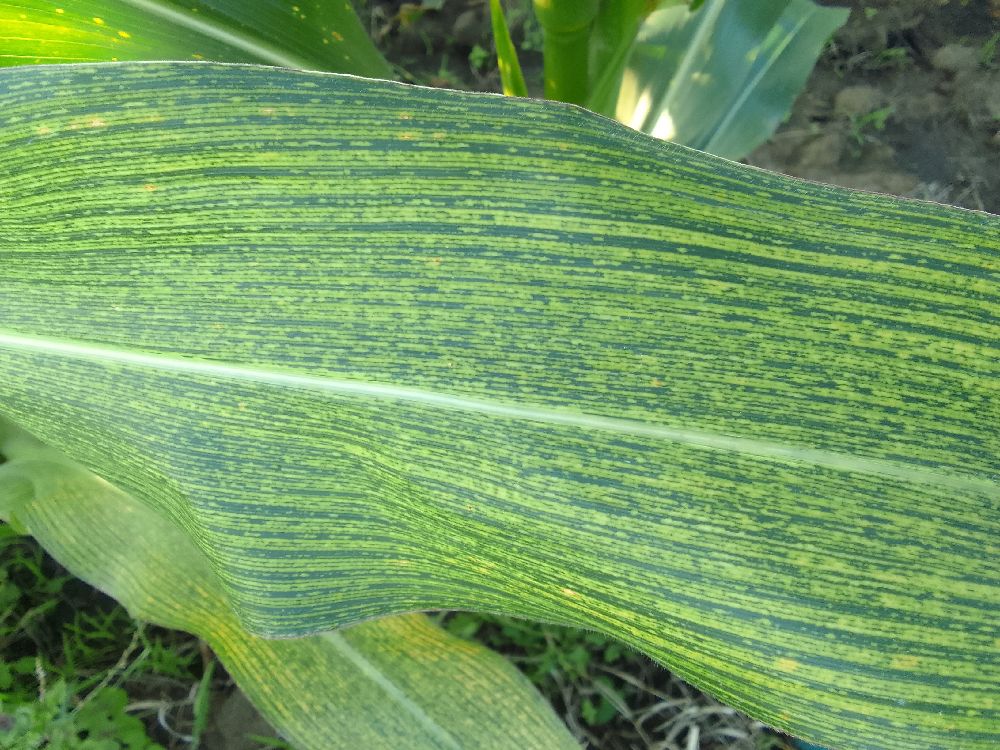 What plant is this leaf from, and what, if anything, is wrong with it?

maize, maize streak virus
